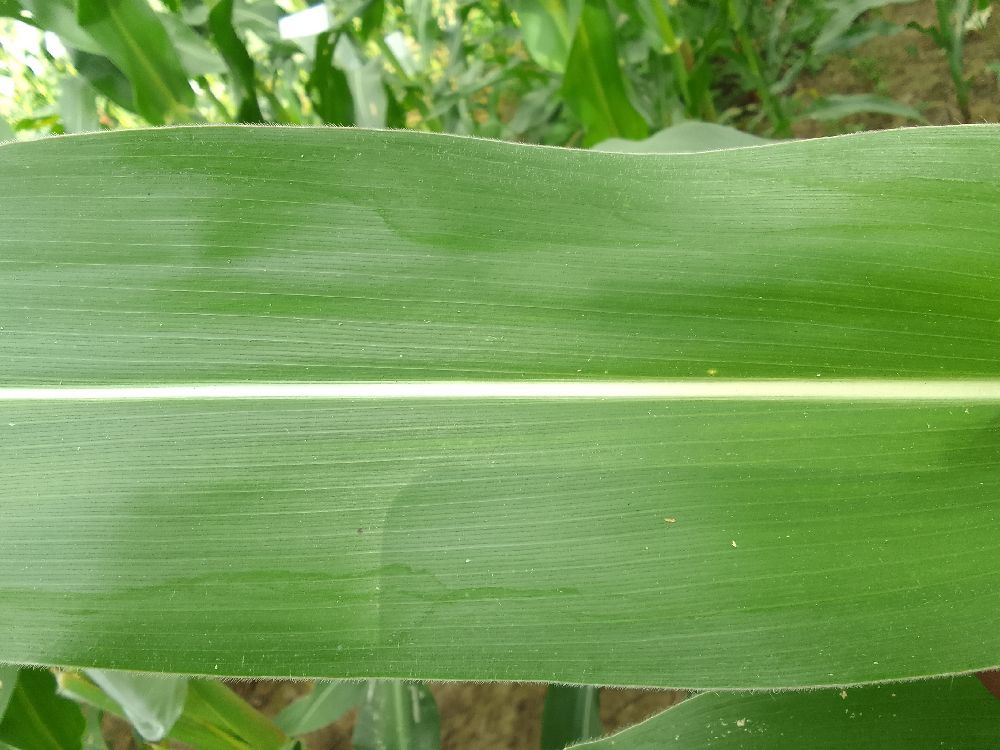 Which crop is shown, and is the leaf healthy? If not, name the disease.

maize, healthy
